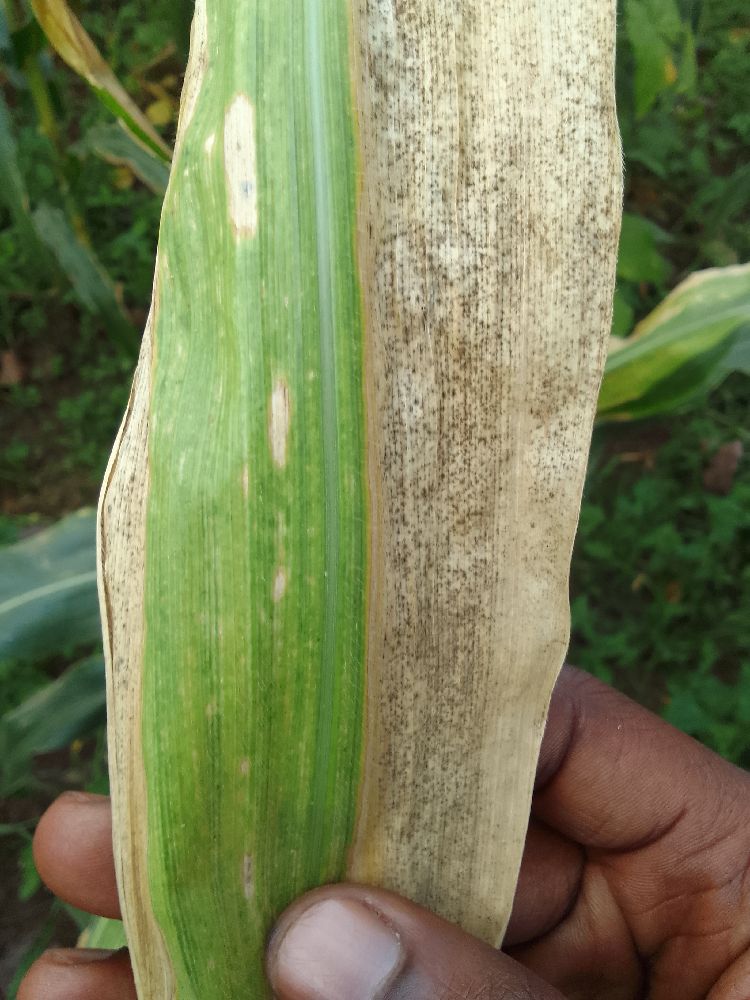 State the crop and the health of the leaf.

maize, maize lethal necrosis
